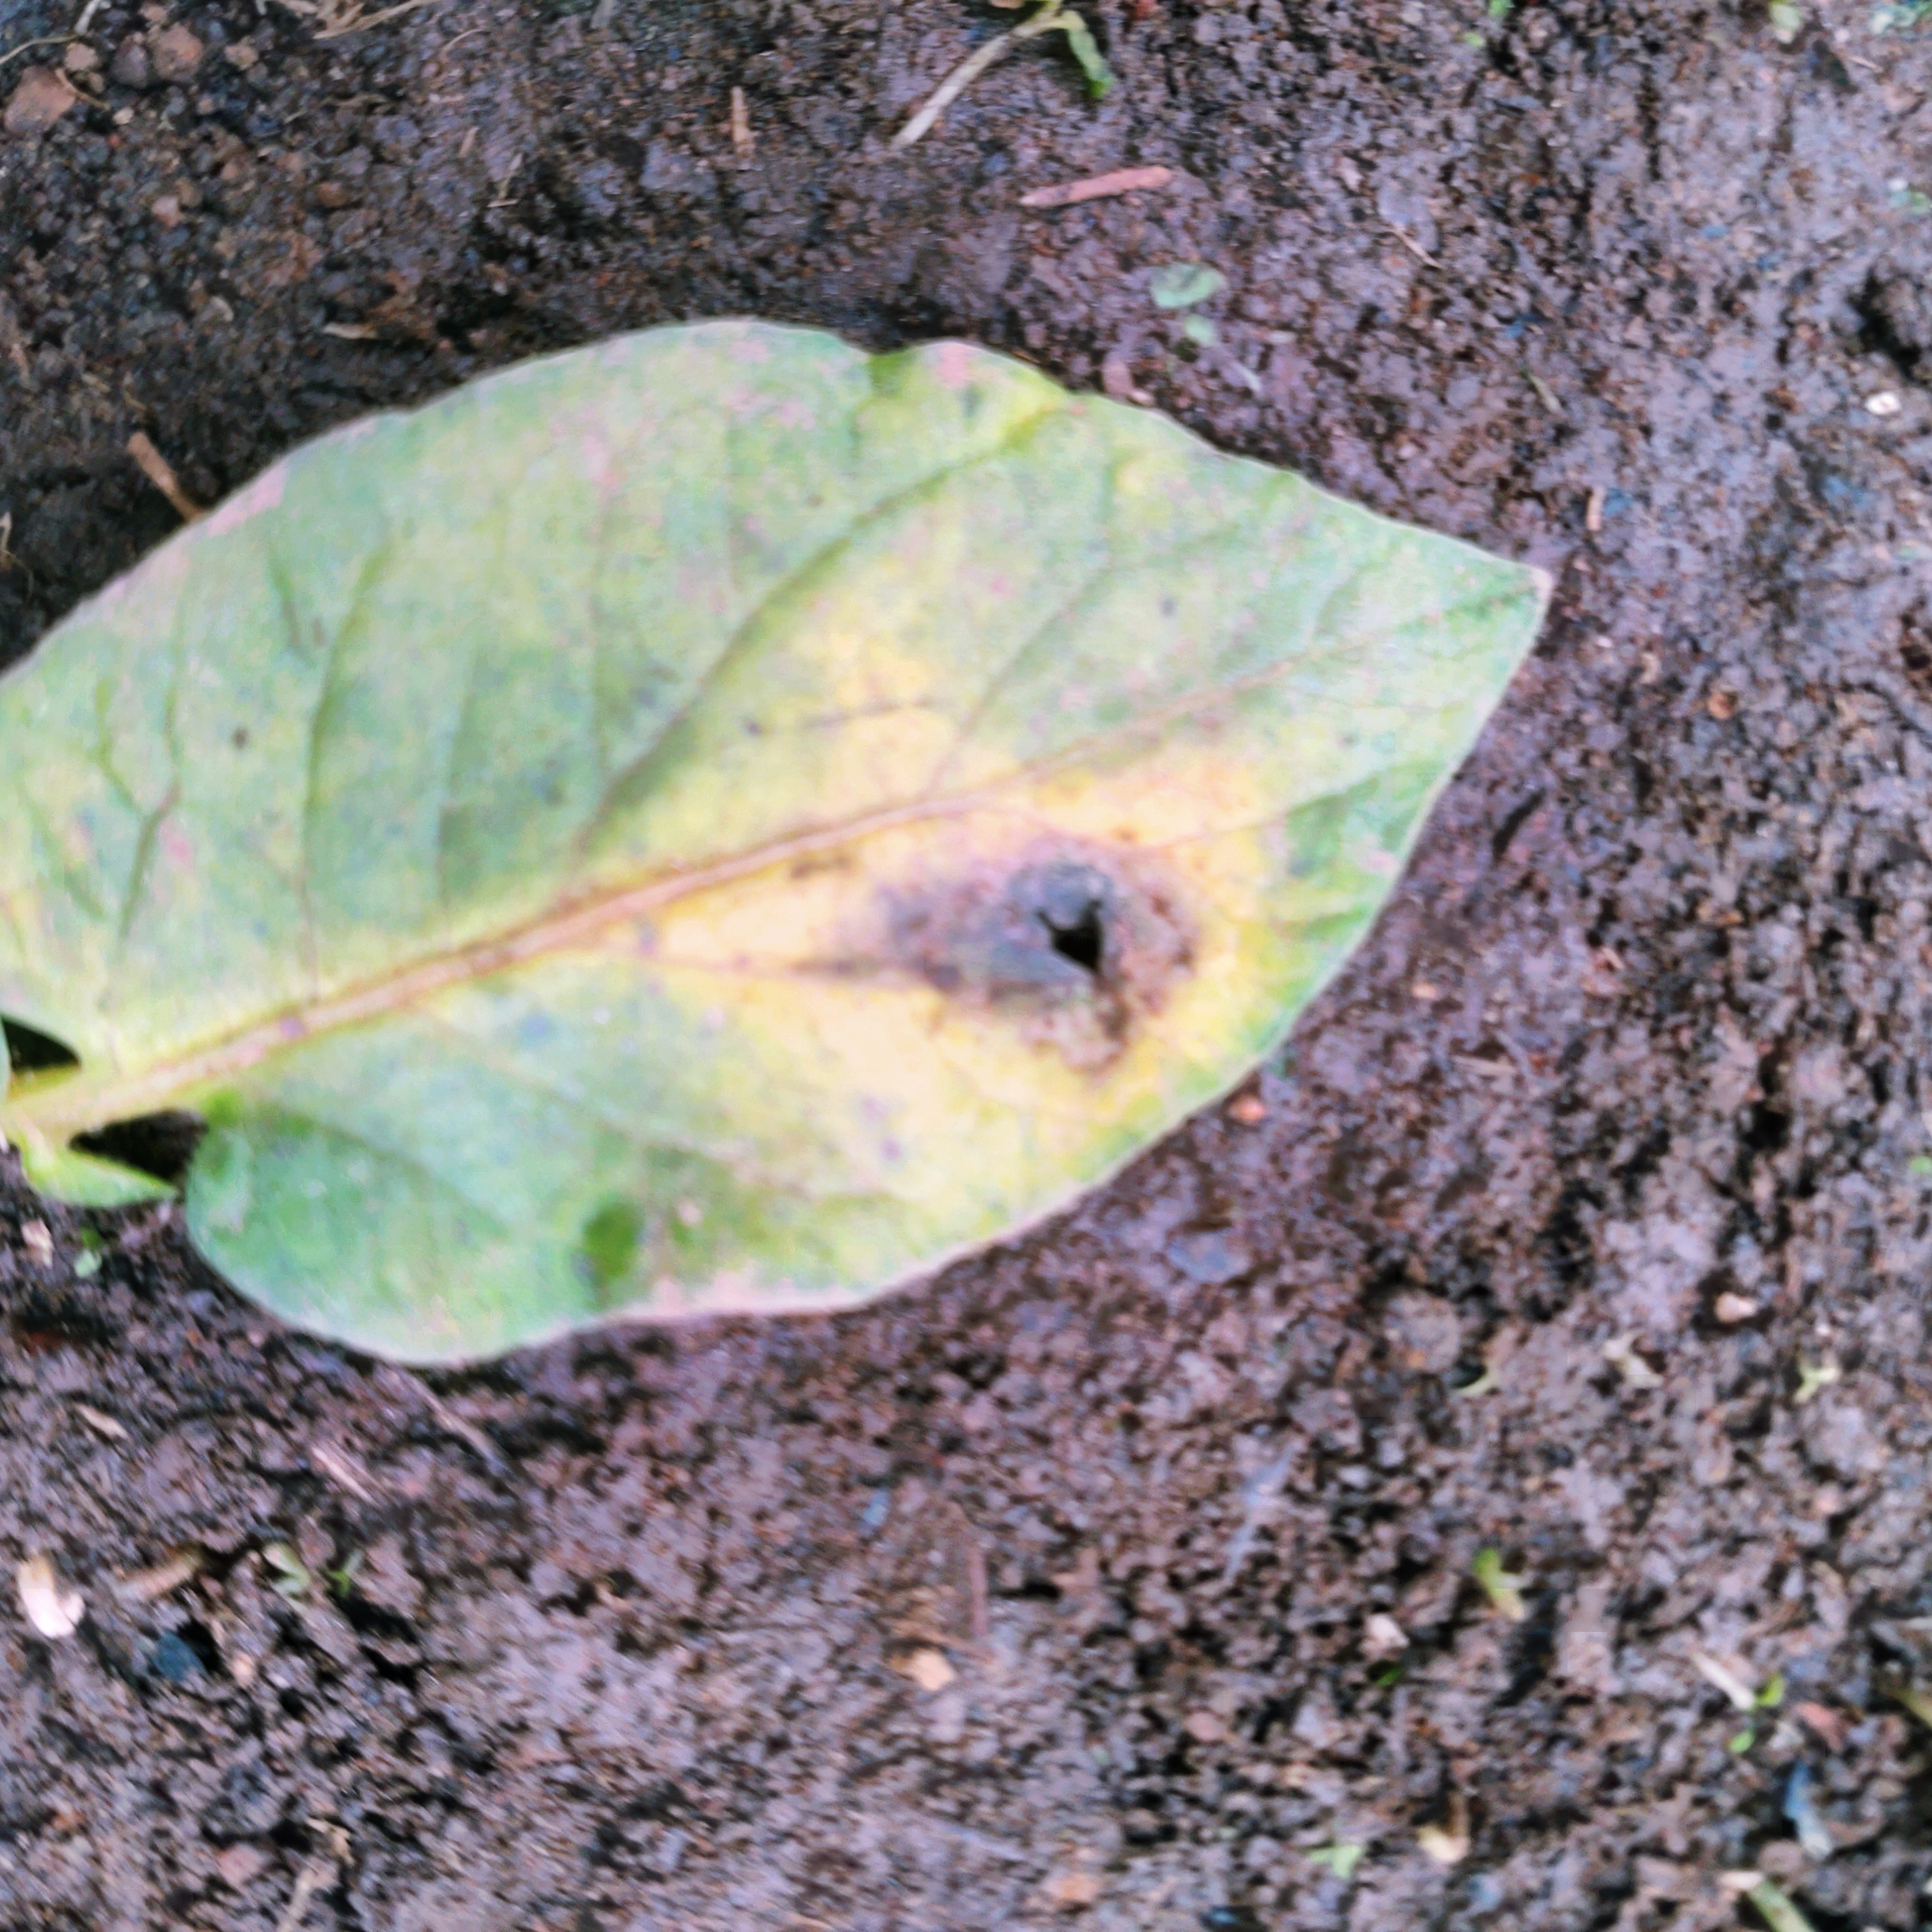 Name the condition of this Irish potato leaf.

late blight
